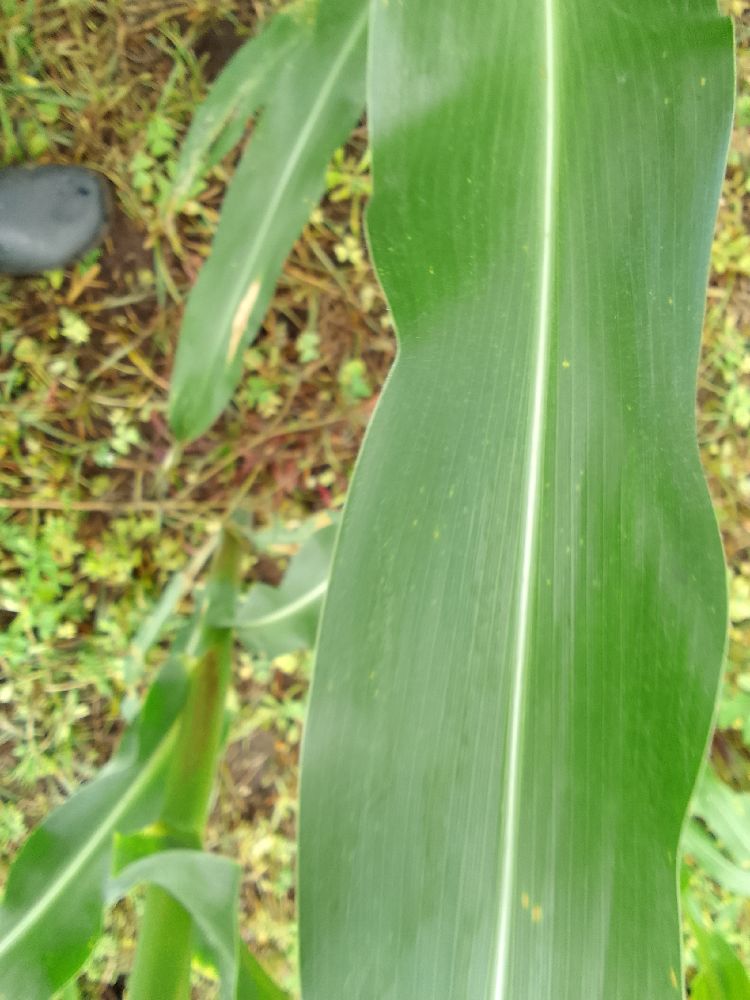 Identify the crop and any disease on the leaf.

maize, healthy
